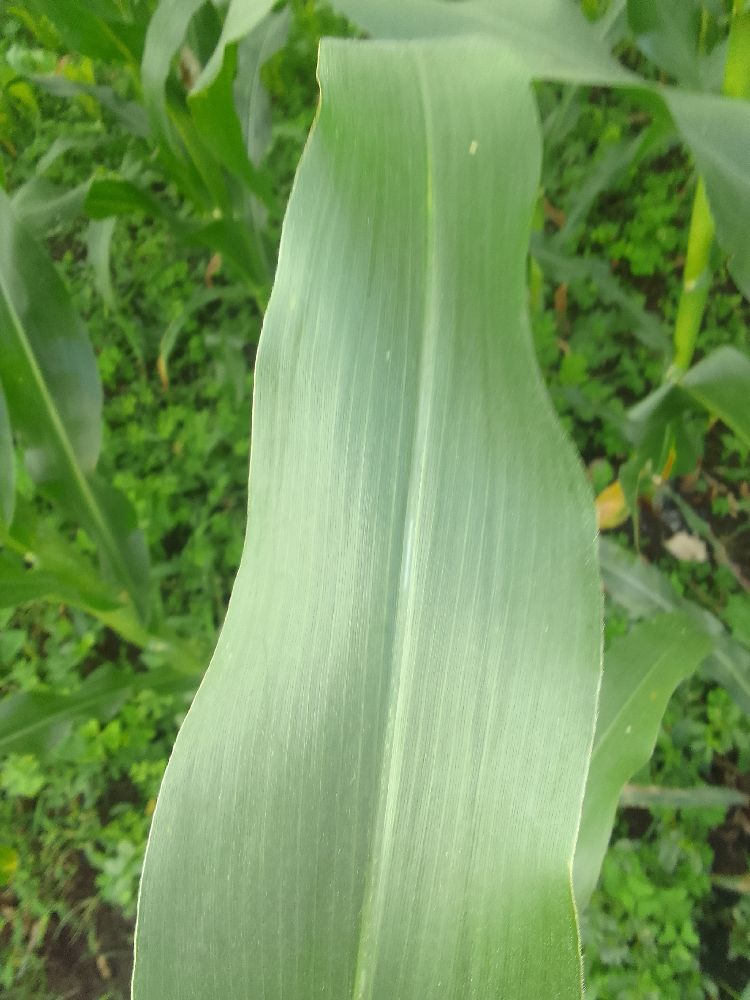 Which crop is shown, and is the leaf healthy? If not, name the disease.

maize, healthy
